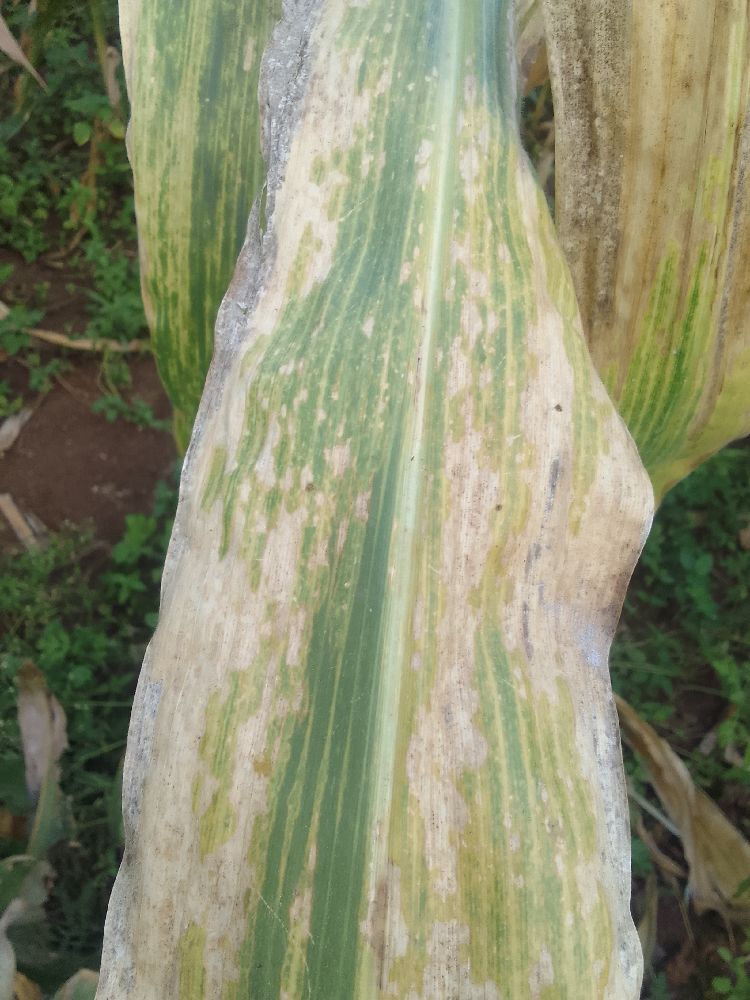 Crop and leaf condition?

maize, maize lethal necrosis
